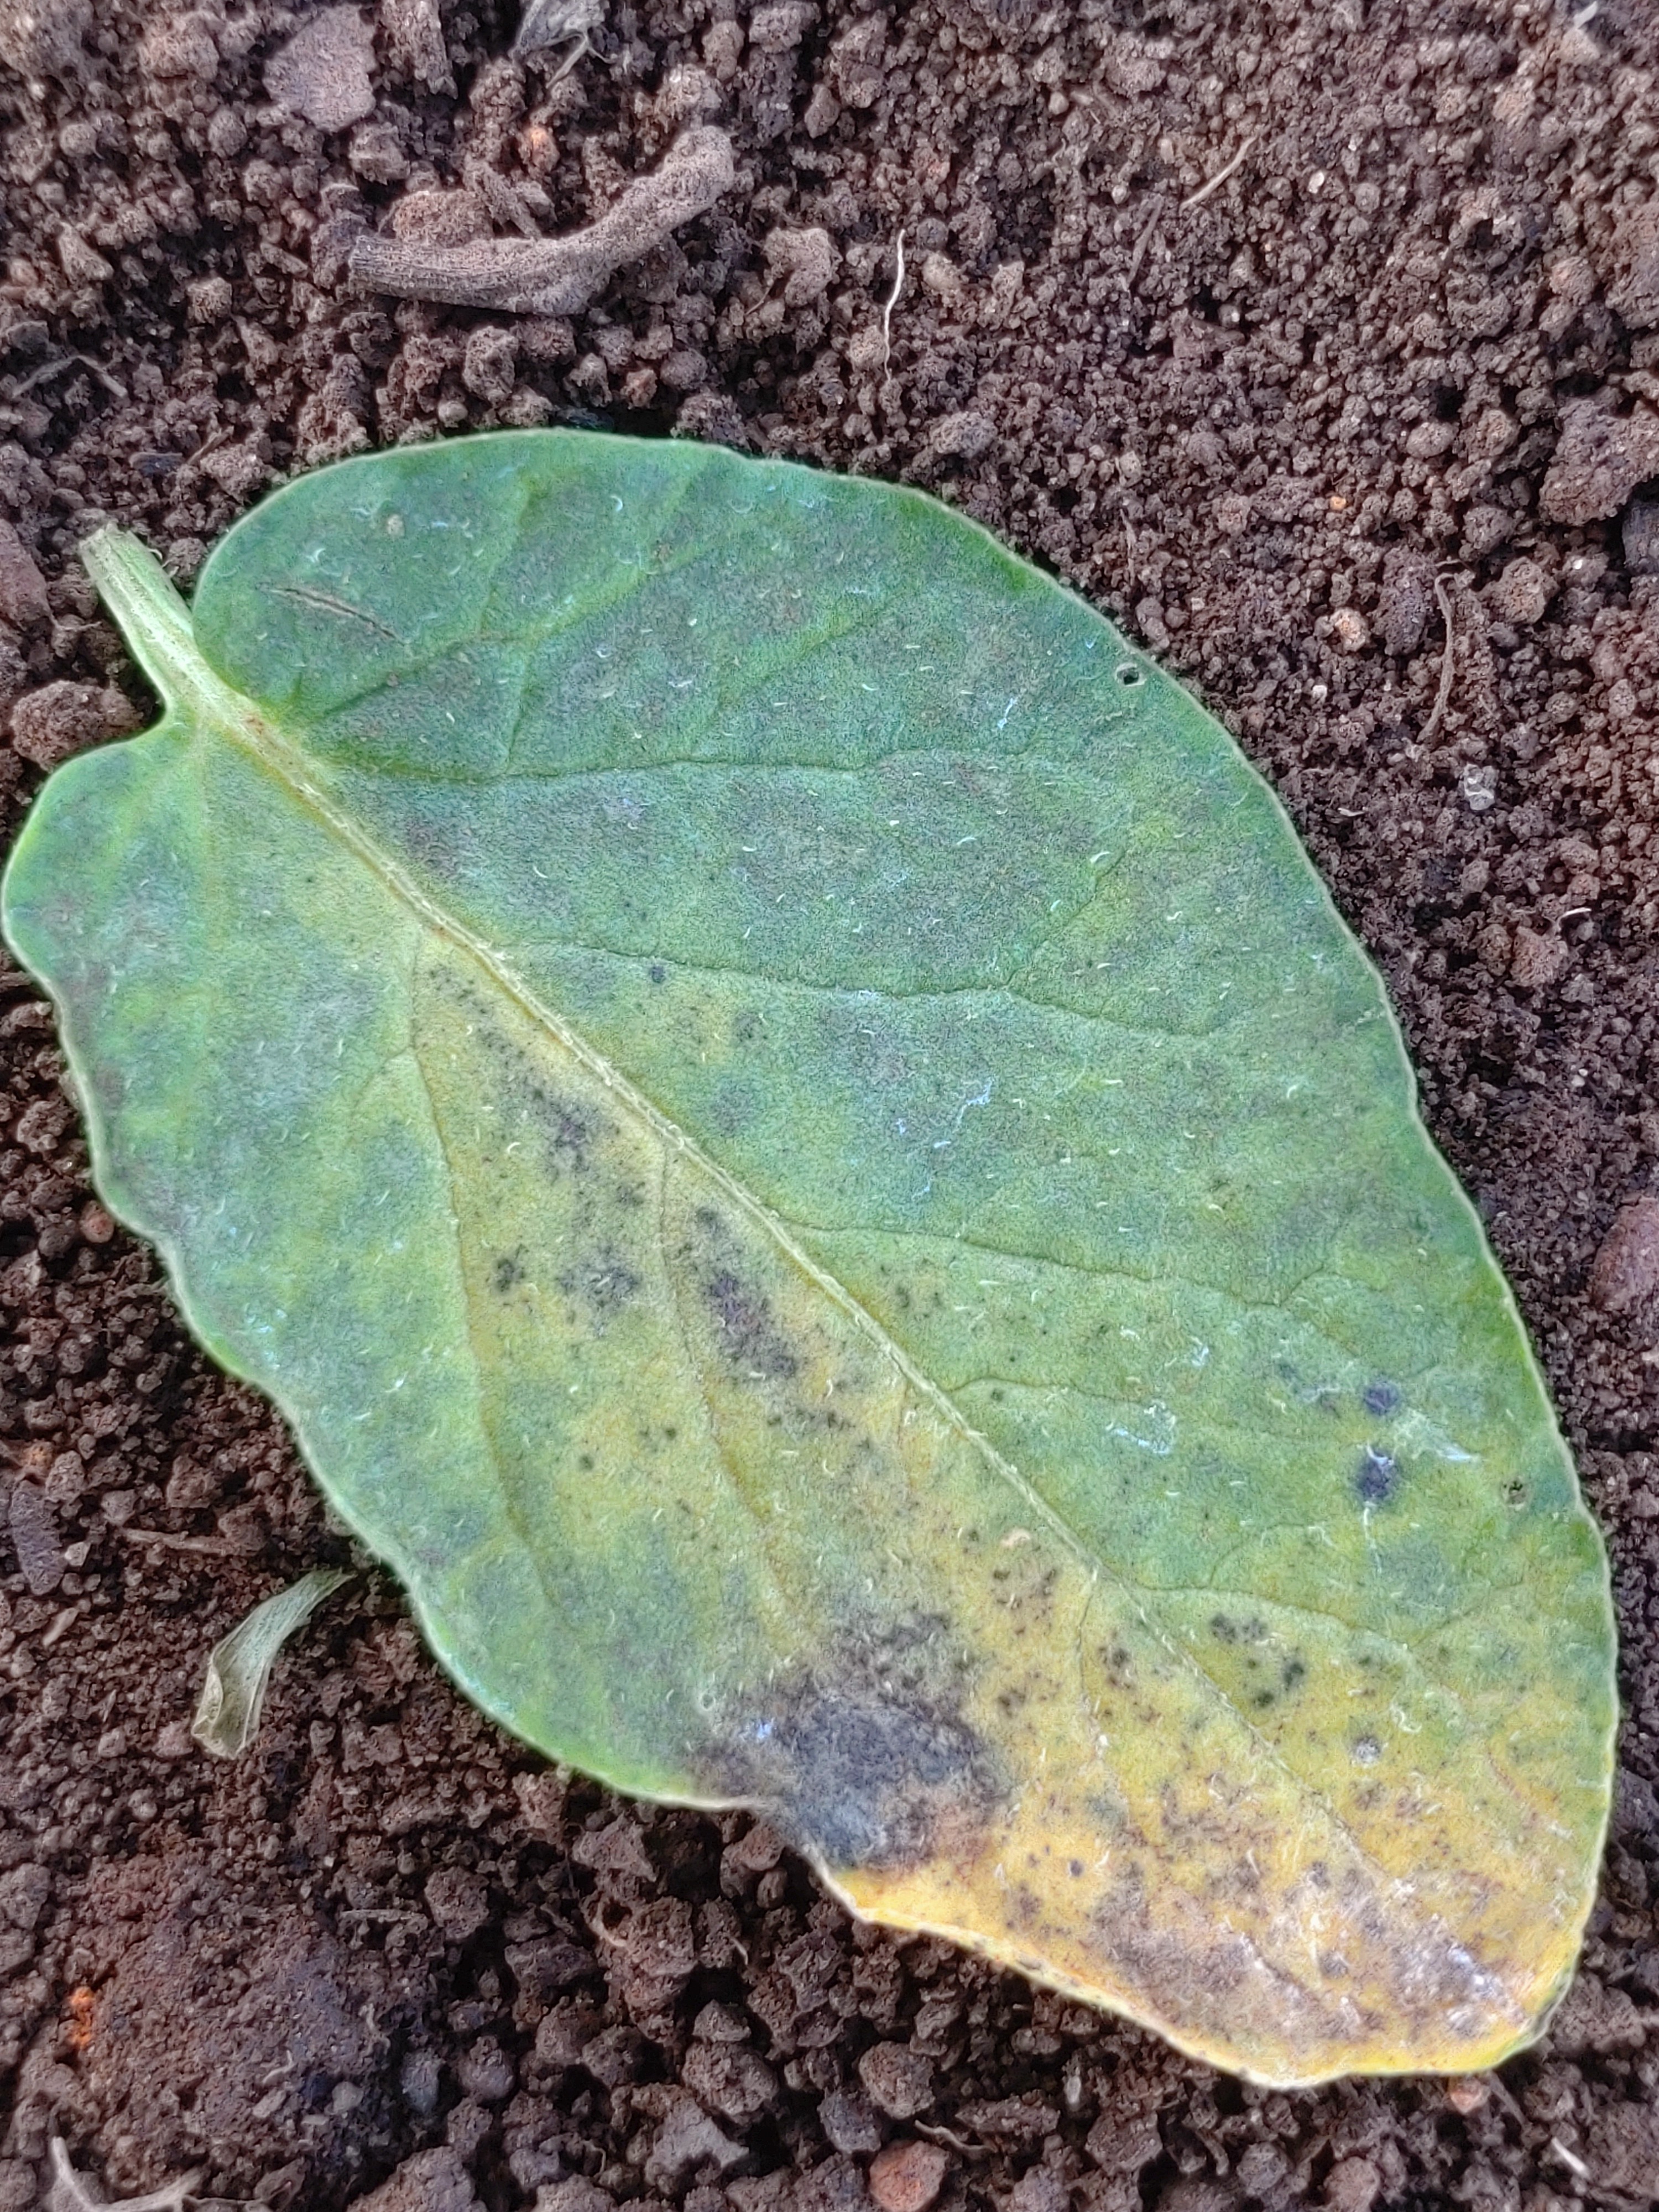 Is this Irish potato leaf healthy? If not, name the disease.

late blight
